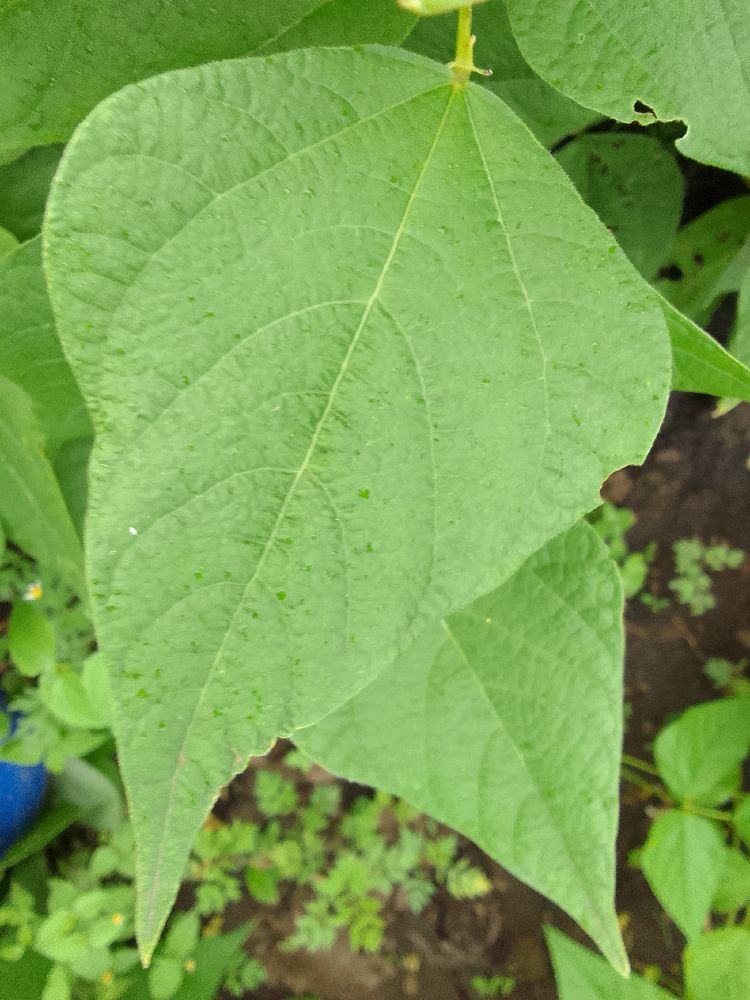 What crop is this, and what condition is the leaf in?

common bean, healthy
